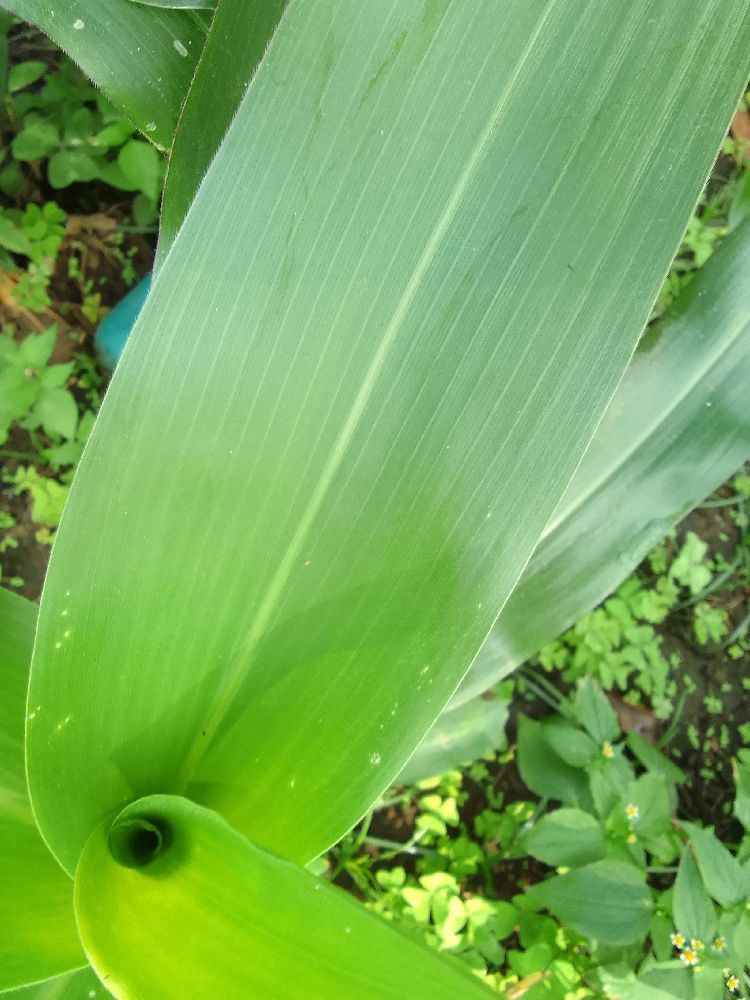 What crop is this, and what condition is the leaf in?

maize, healthy
